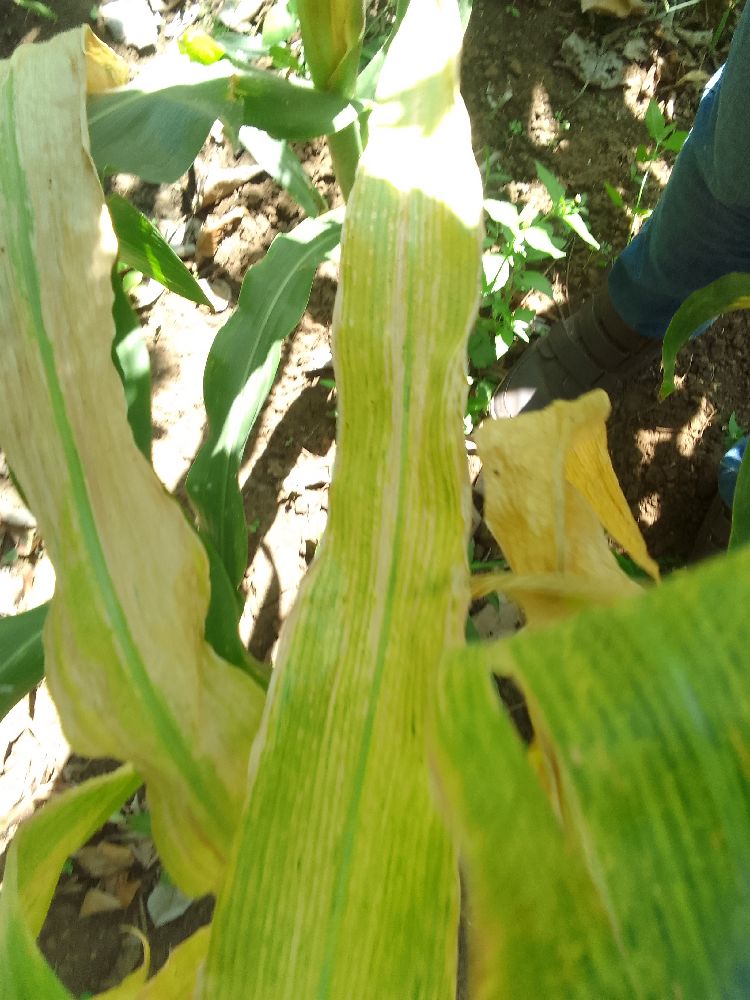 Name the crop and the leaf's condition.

maize, maize lethal necrosis
